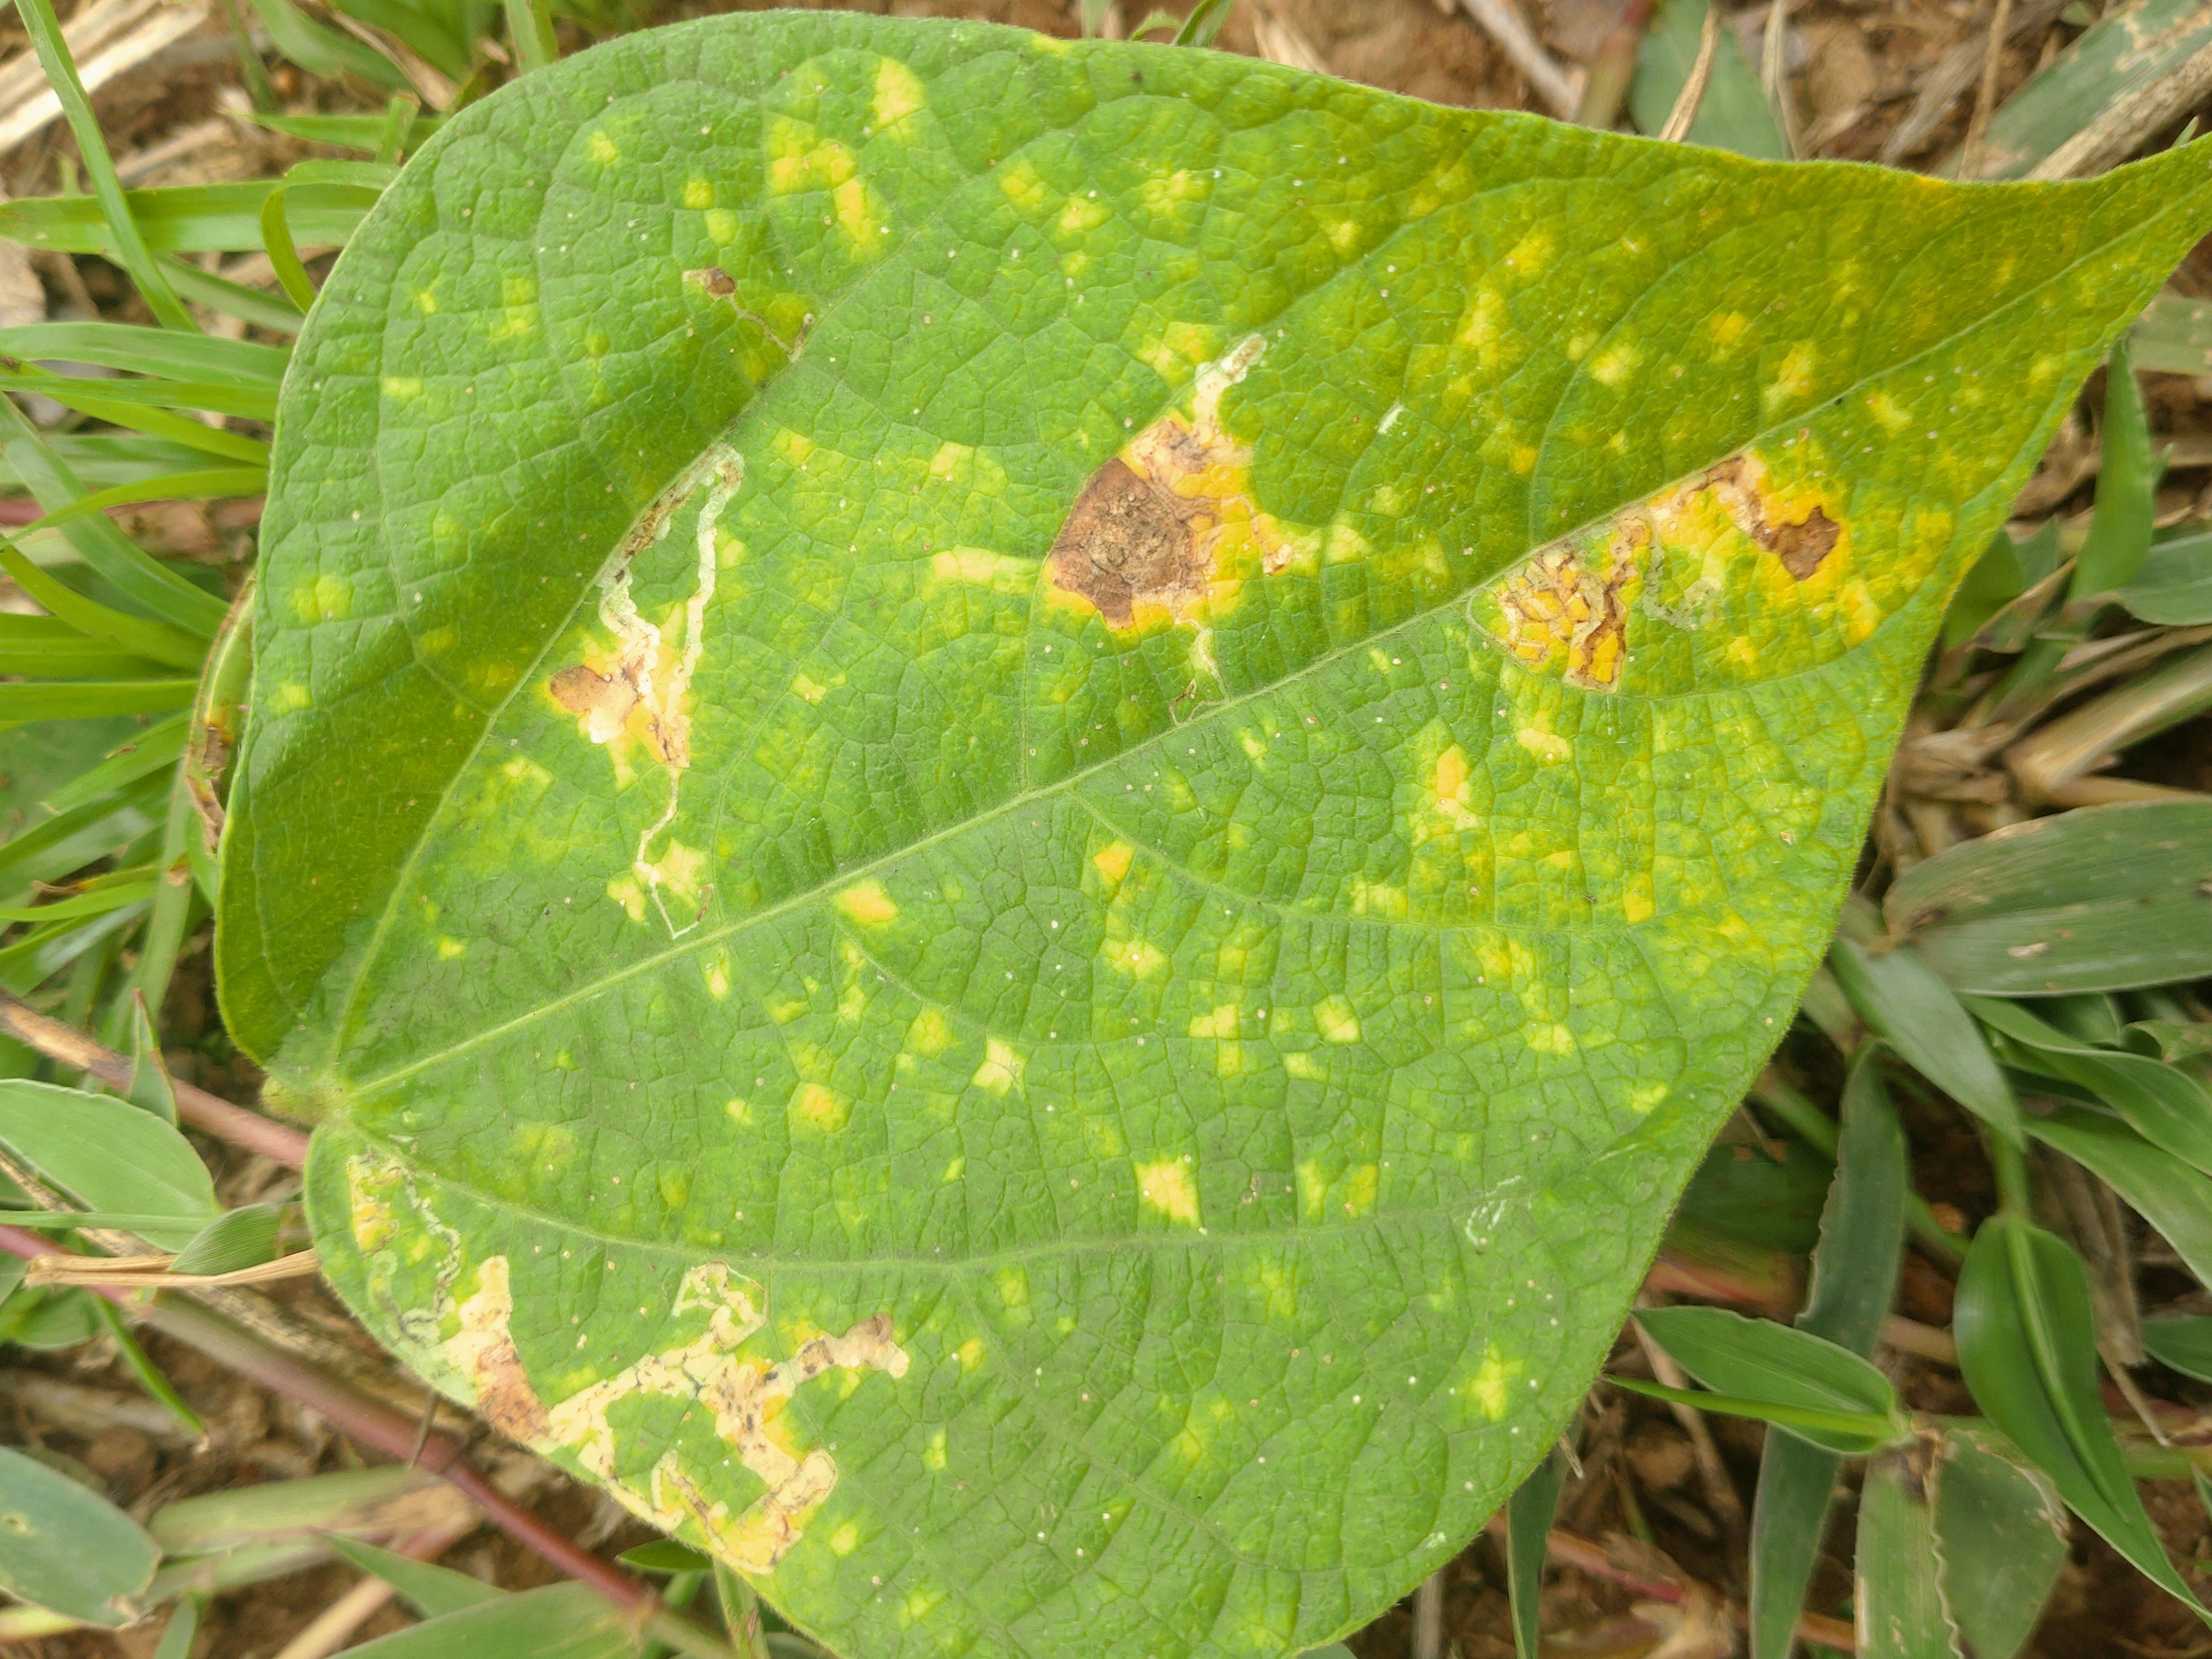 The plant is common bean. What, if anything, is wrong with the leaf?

rust
